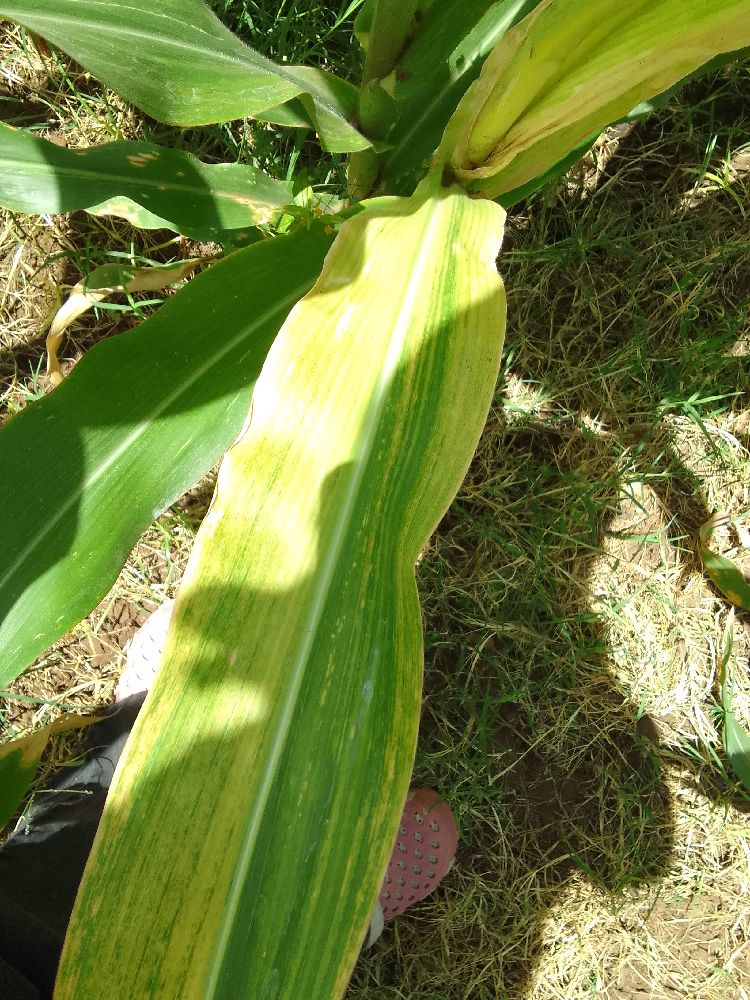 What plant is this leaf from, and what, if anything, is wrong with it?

maize, maize lethal necrosis
